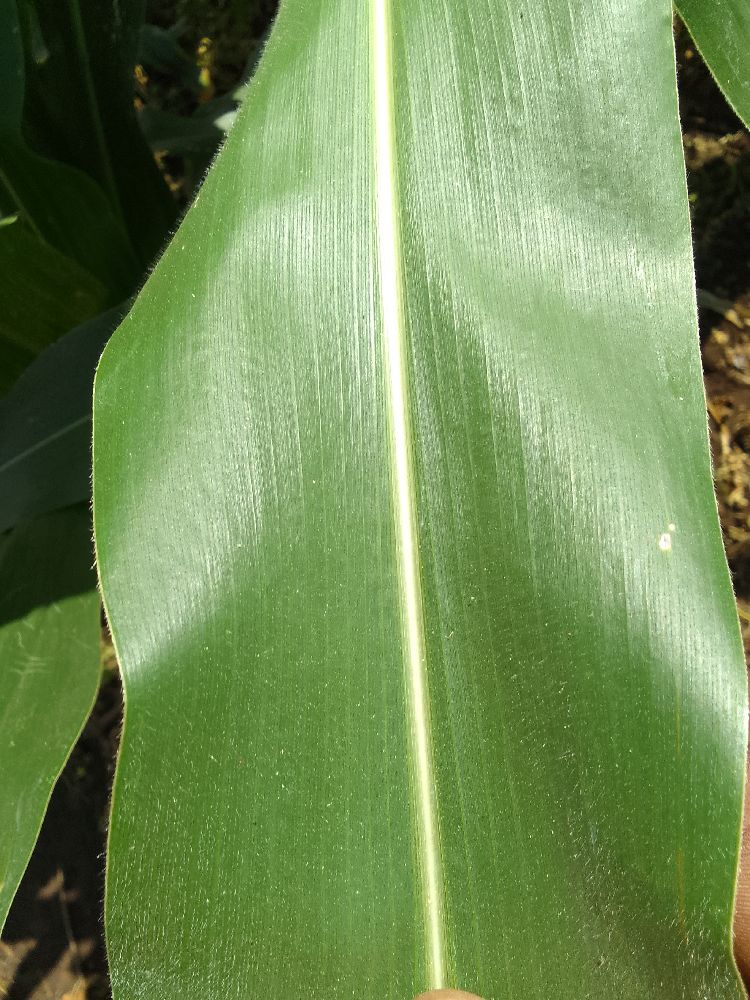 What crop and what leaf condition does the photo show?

maize, healthy
